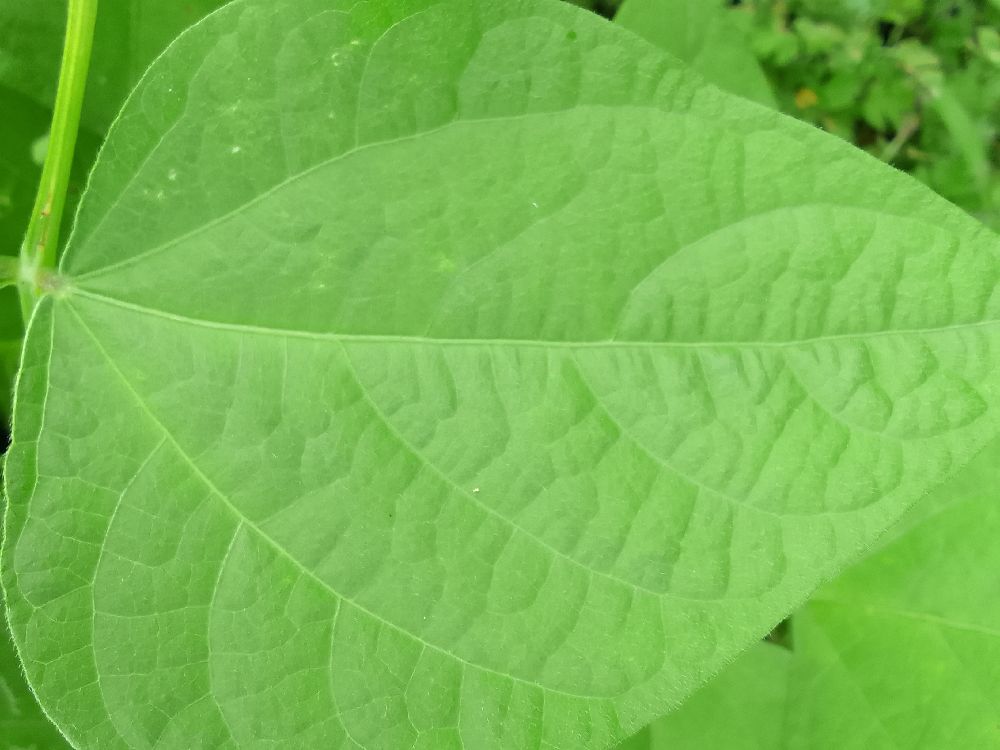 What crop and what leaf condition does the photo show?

common bean, healthy
